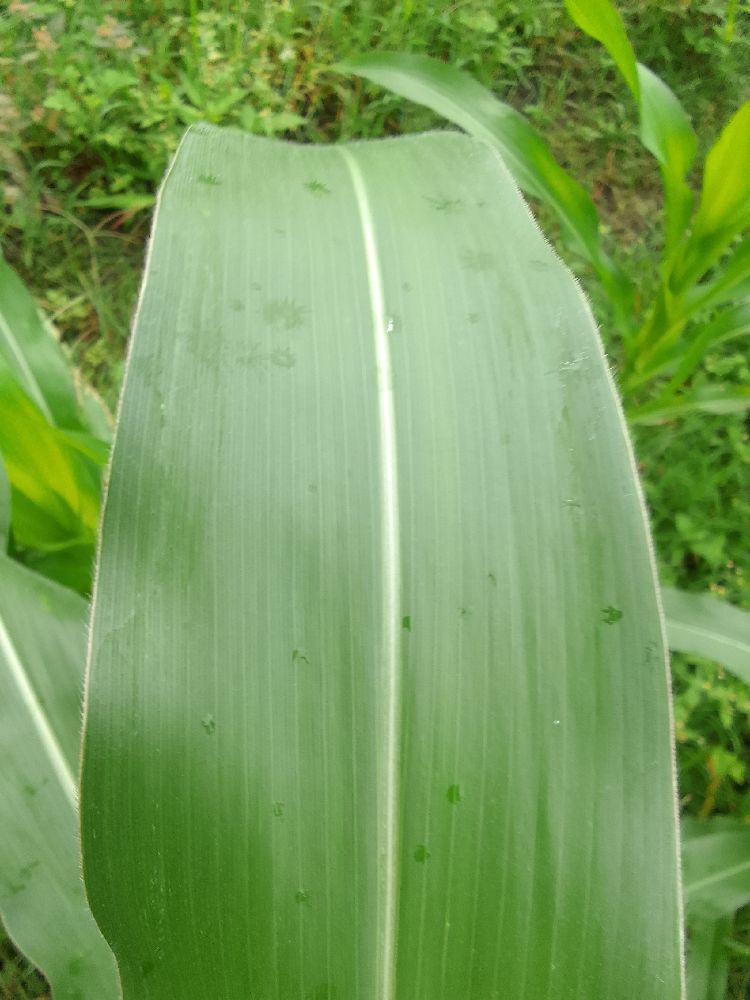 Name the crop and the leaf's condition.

maize, healthy
